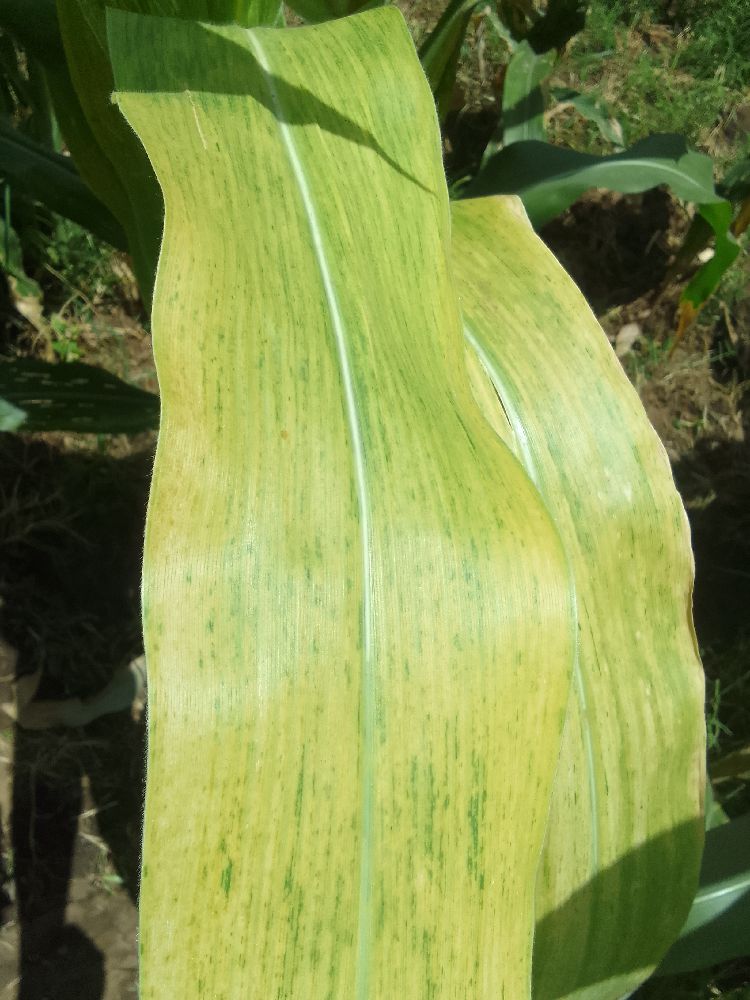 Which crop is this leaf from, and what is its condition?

maize, maize lethal necrosis
